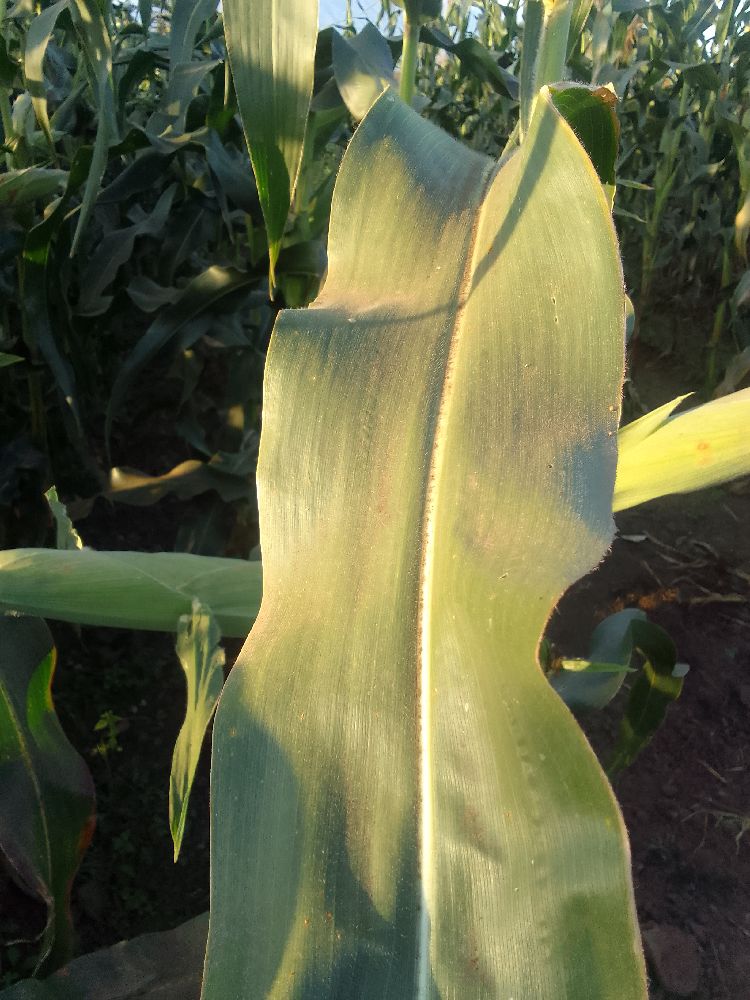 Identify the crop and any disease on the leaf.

maize, healthy
